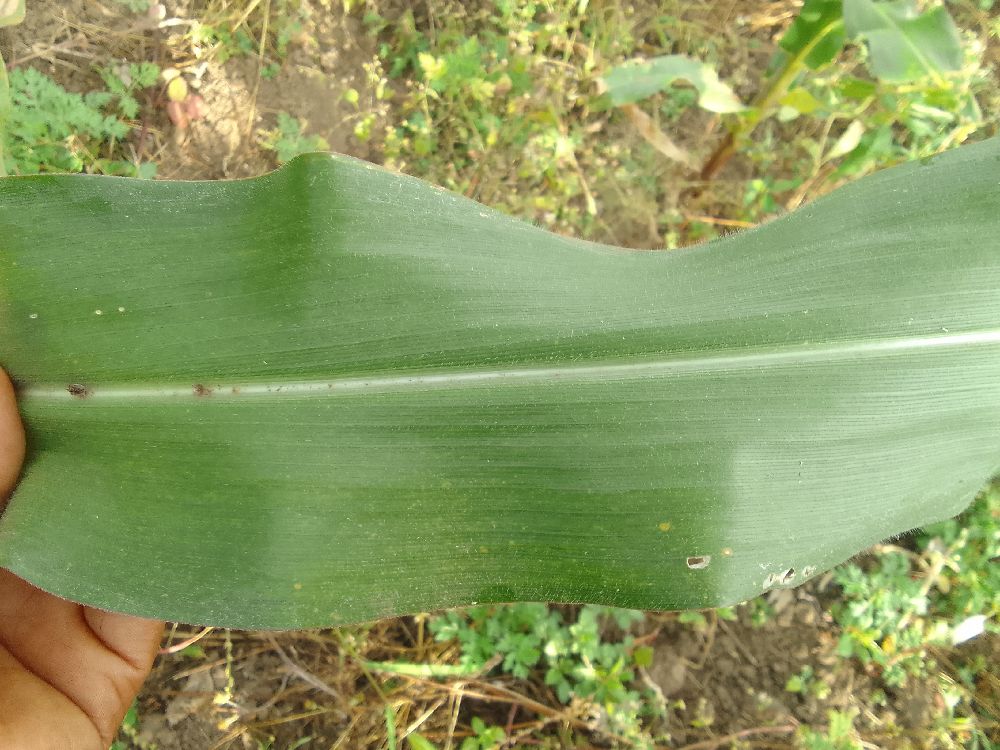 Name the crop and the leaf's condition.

maize, healthy
